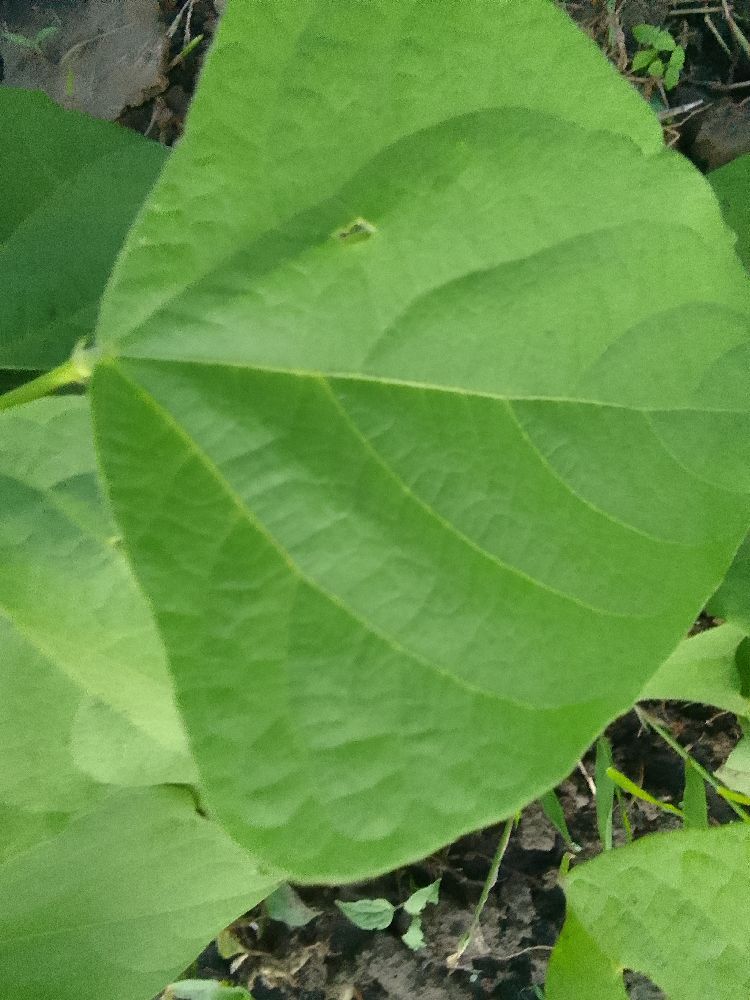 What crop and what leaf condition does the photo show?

common bean, healthy
